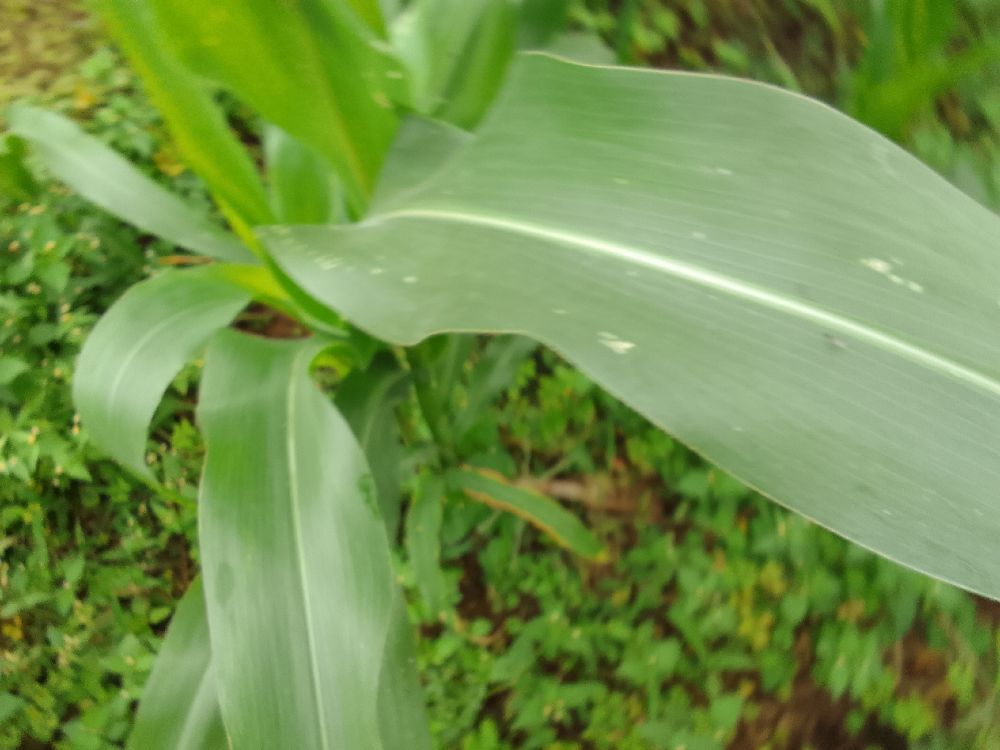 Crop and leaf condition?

maize, healthy
